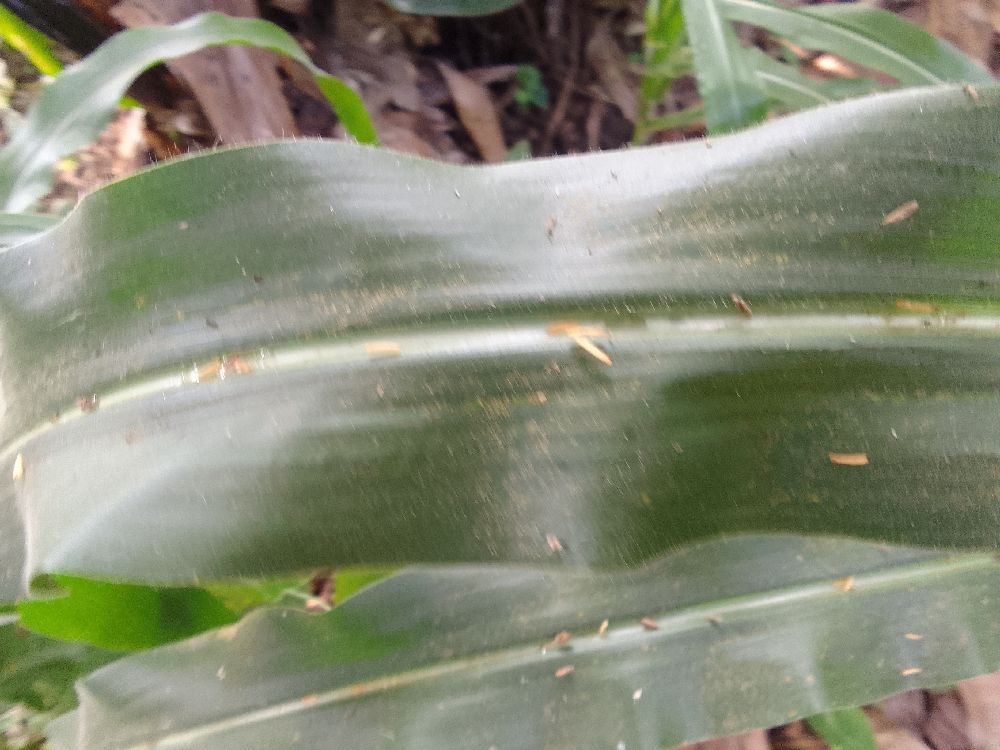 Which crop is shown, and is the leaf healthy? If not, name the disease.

maize, healthy
